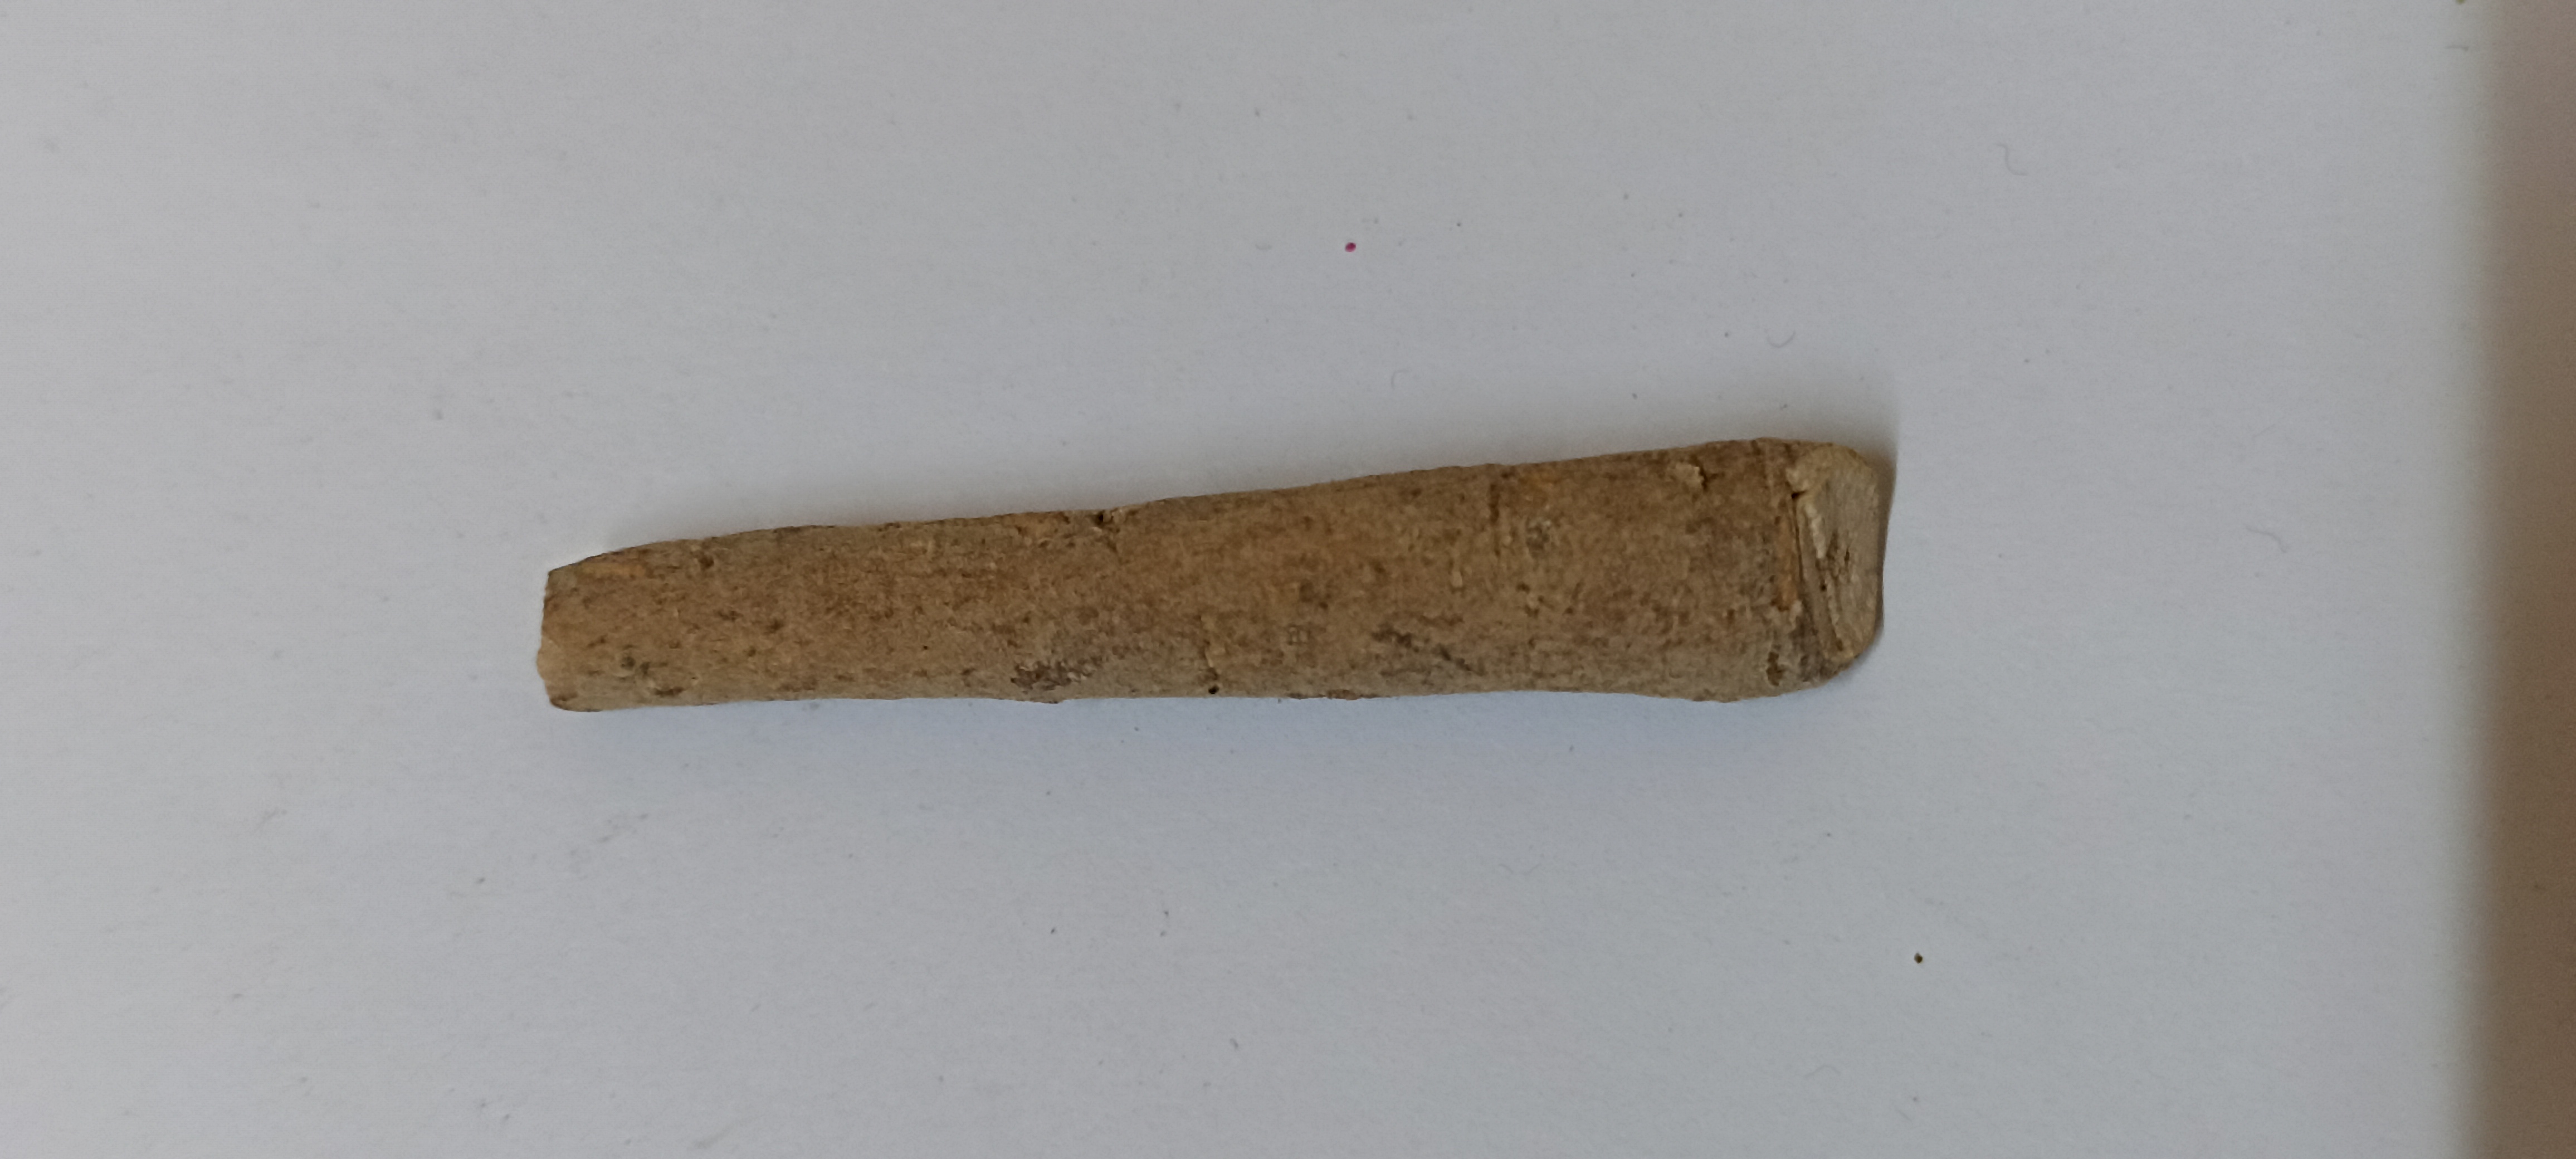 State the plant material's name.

ashwagandha
